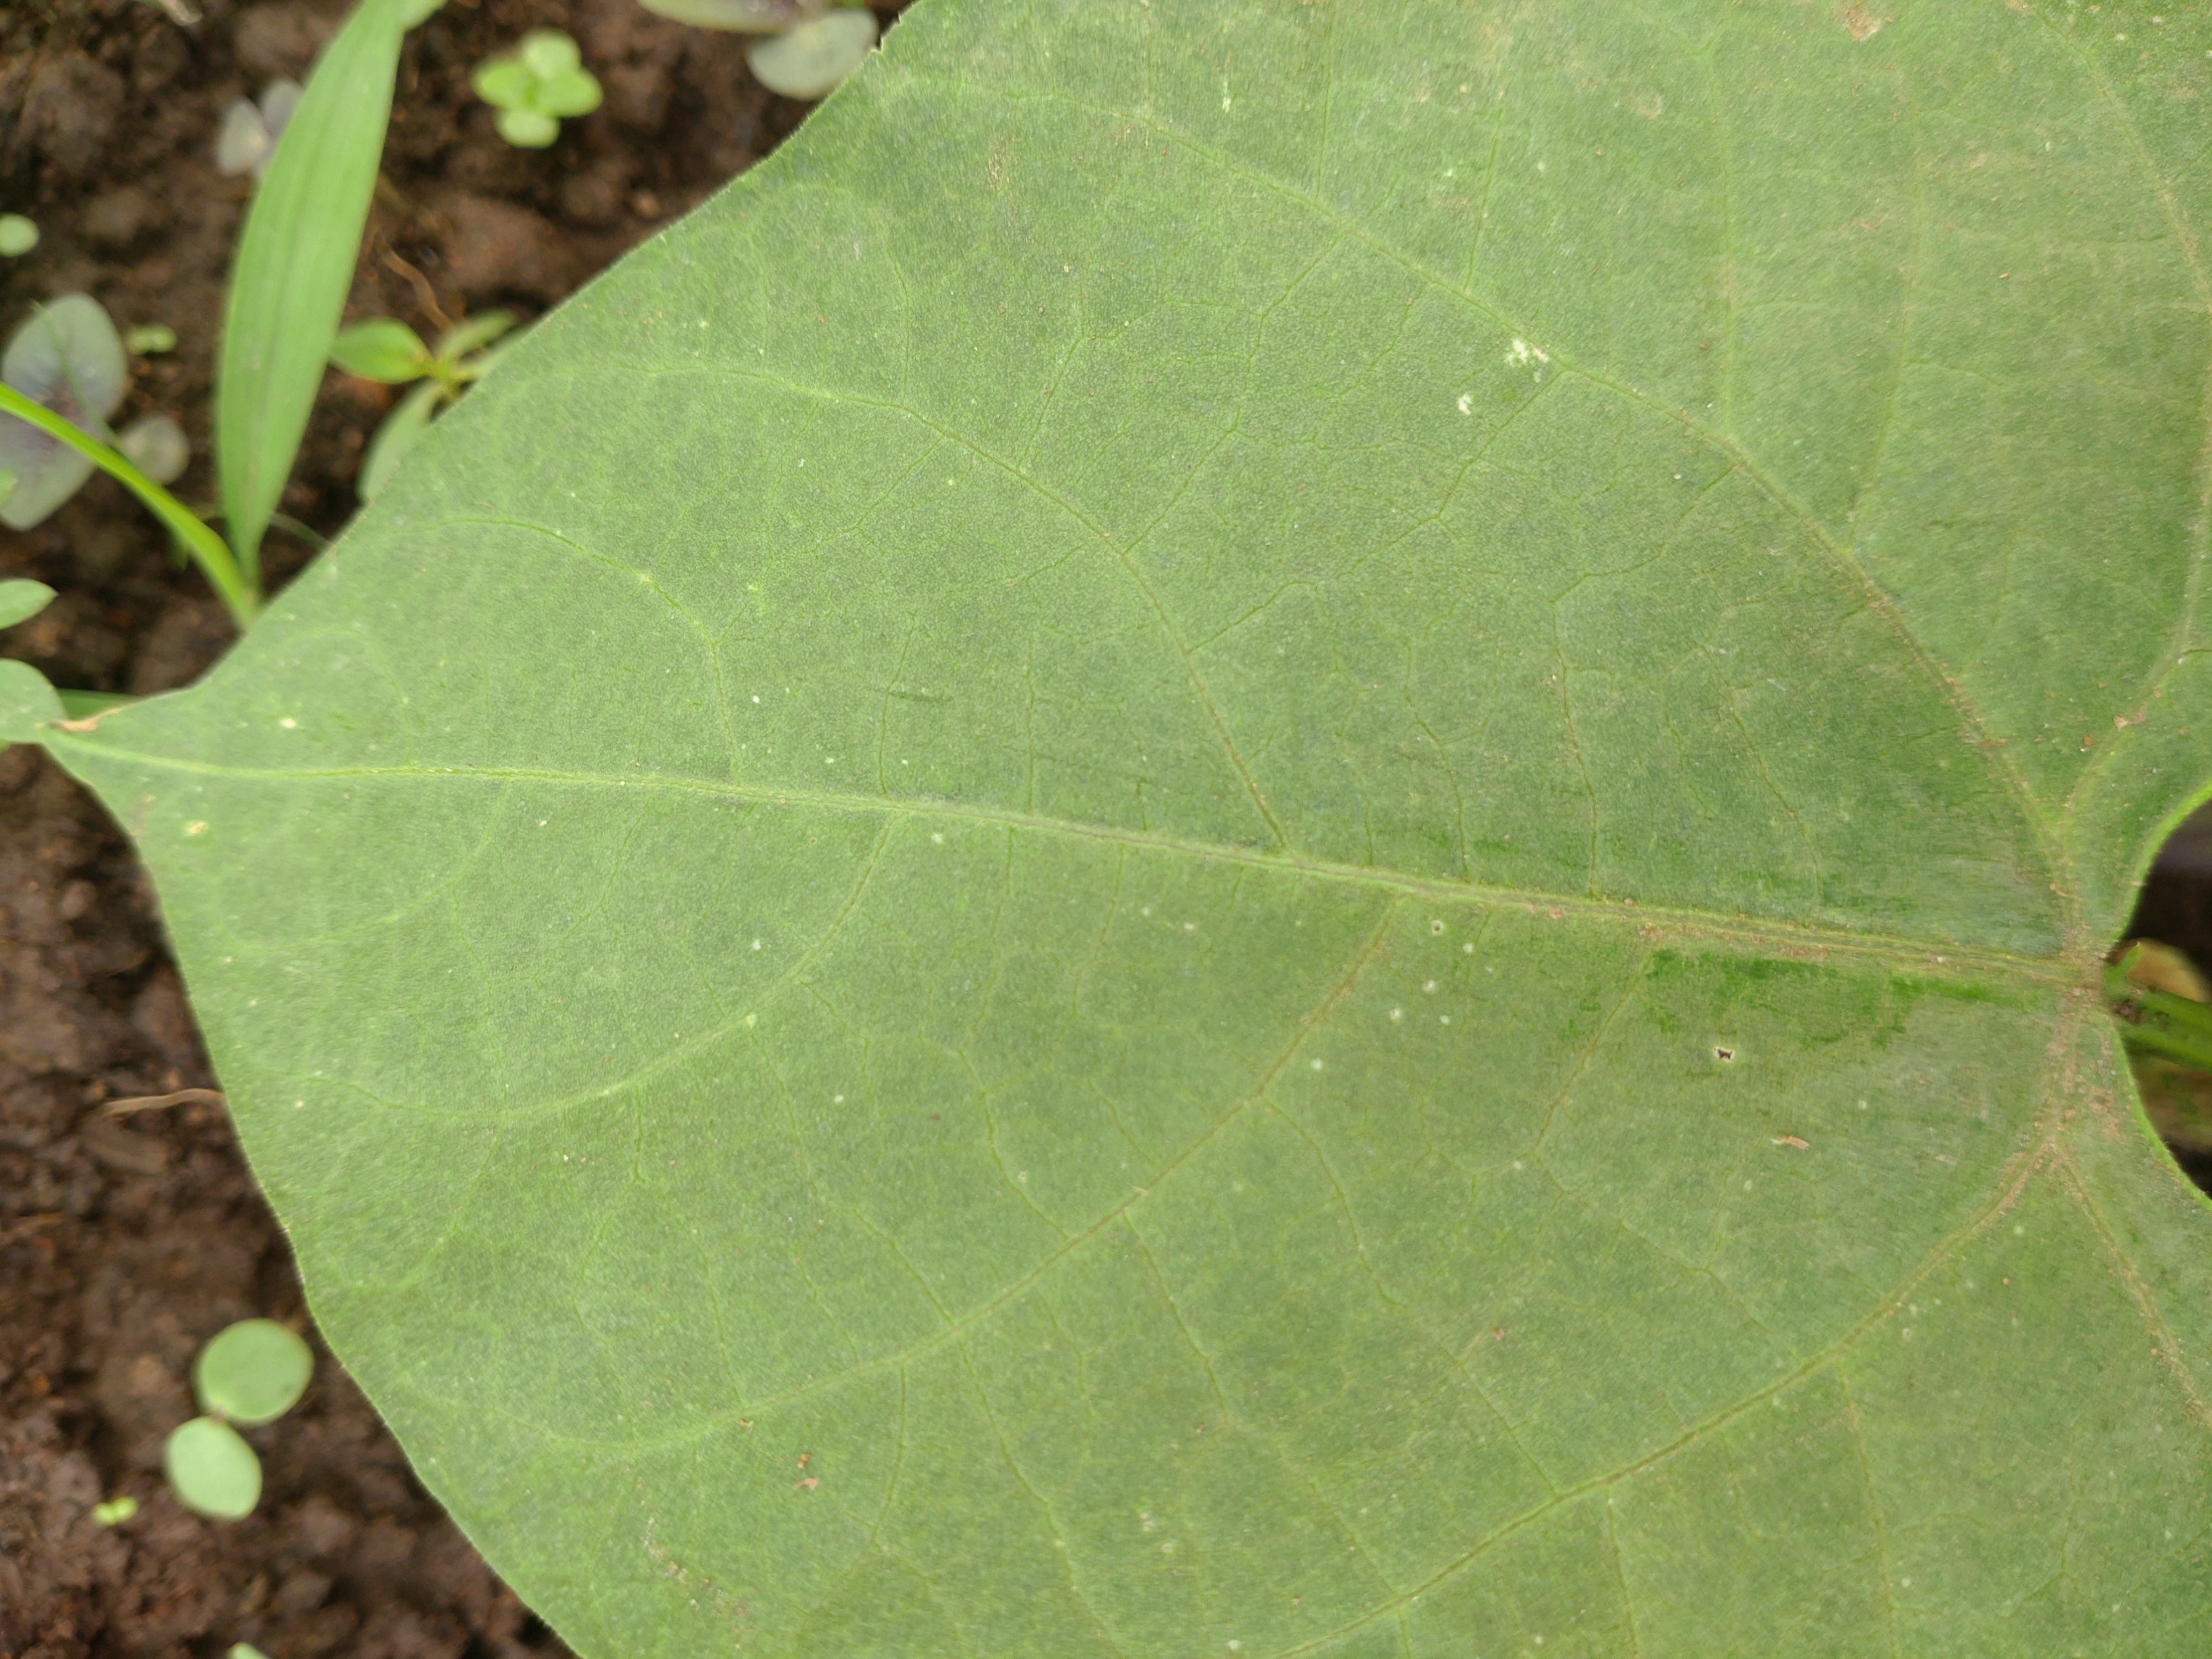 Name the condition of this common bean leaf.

healthy
